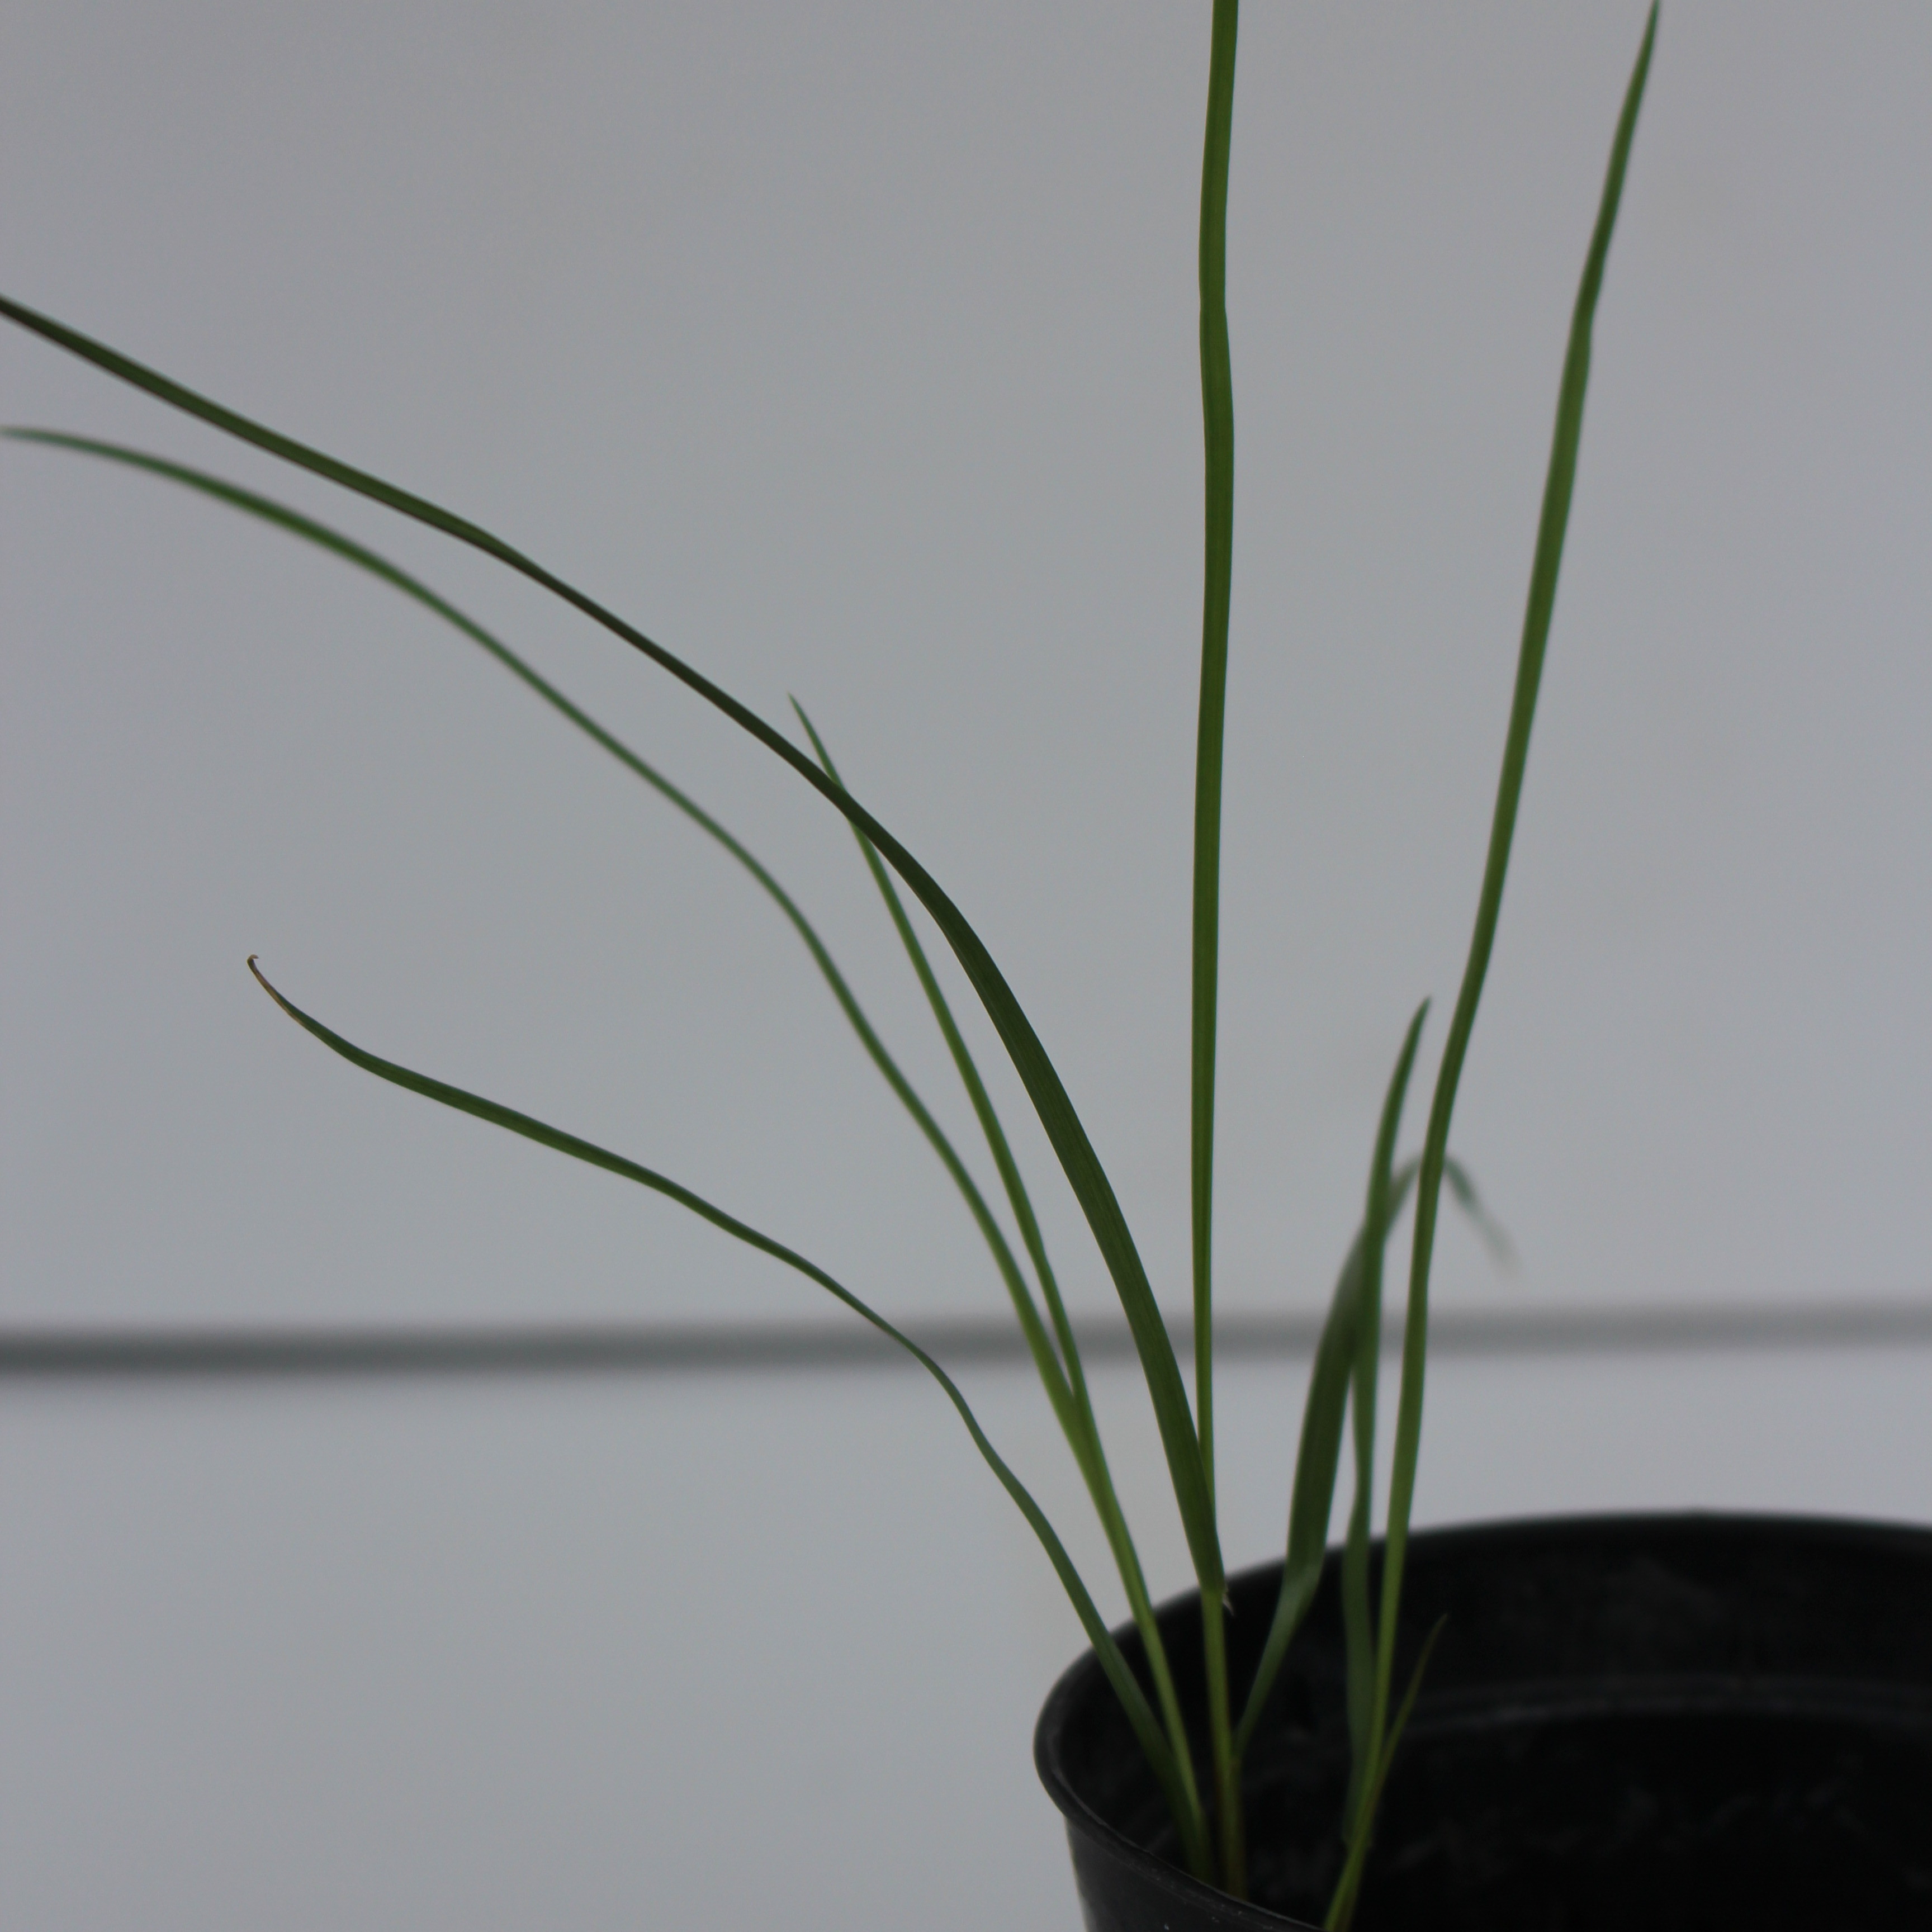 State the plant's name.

Lolium multiflorum
